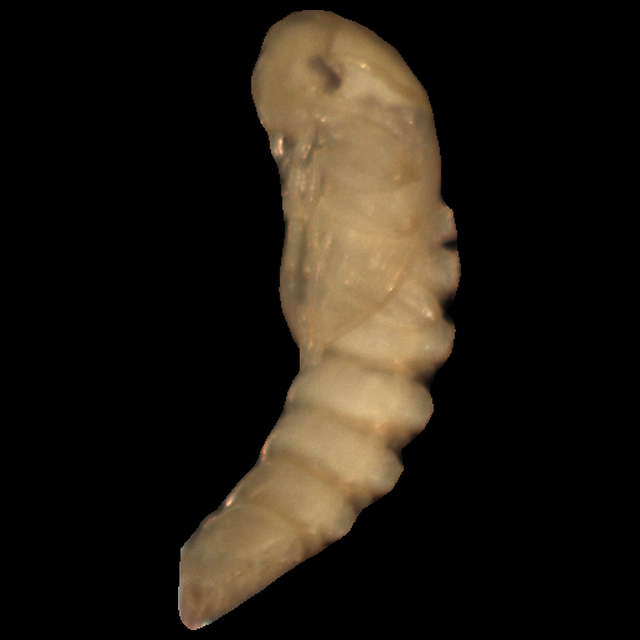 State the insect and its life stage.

mealworm pupa
